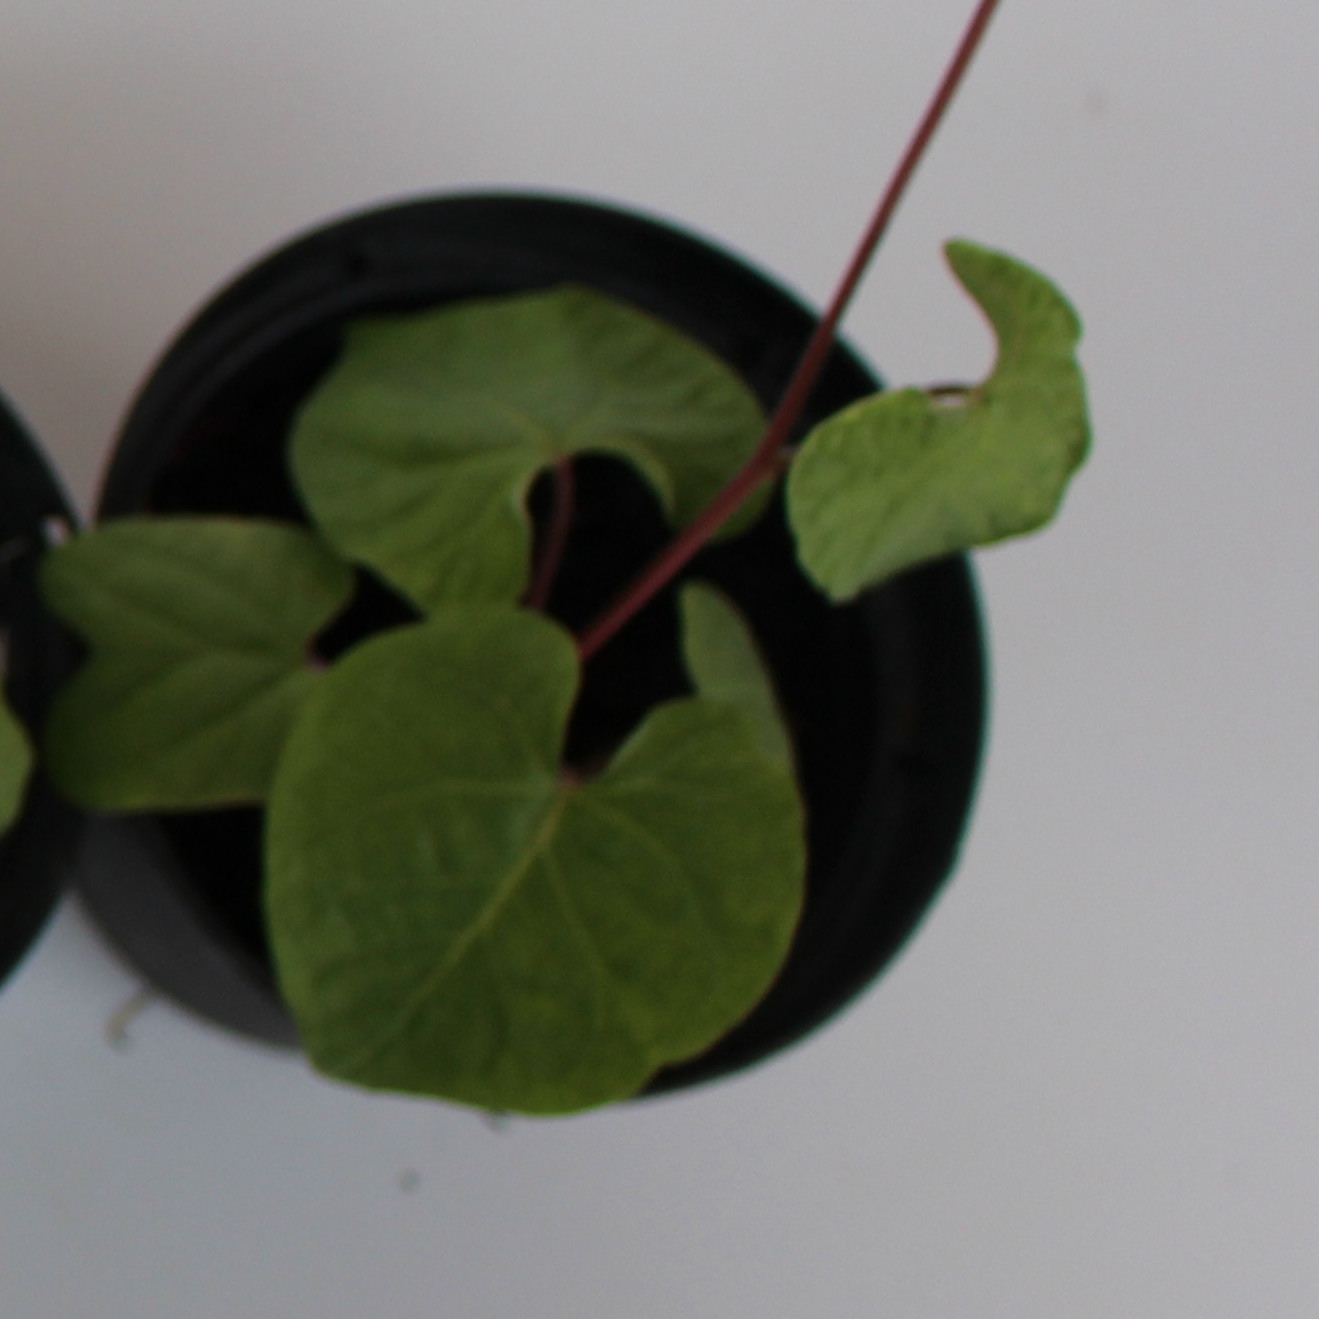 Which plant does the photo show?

Convolvulus arvensis
